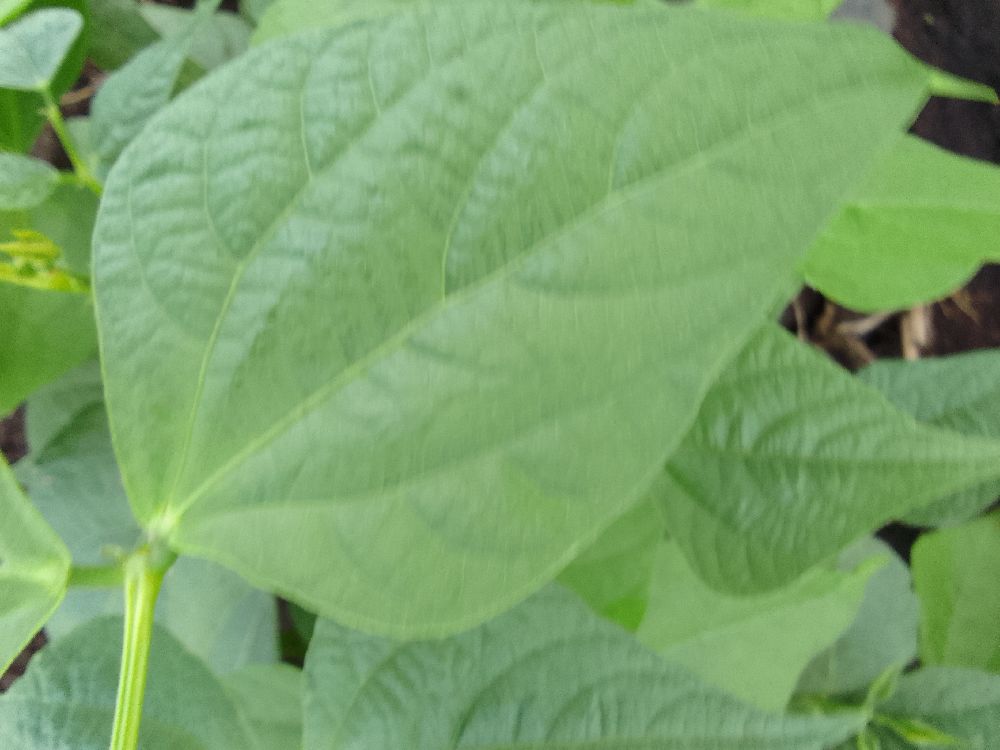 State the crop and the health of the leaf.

common bean, healthy
